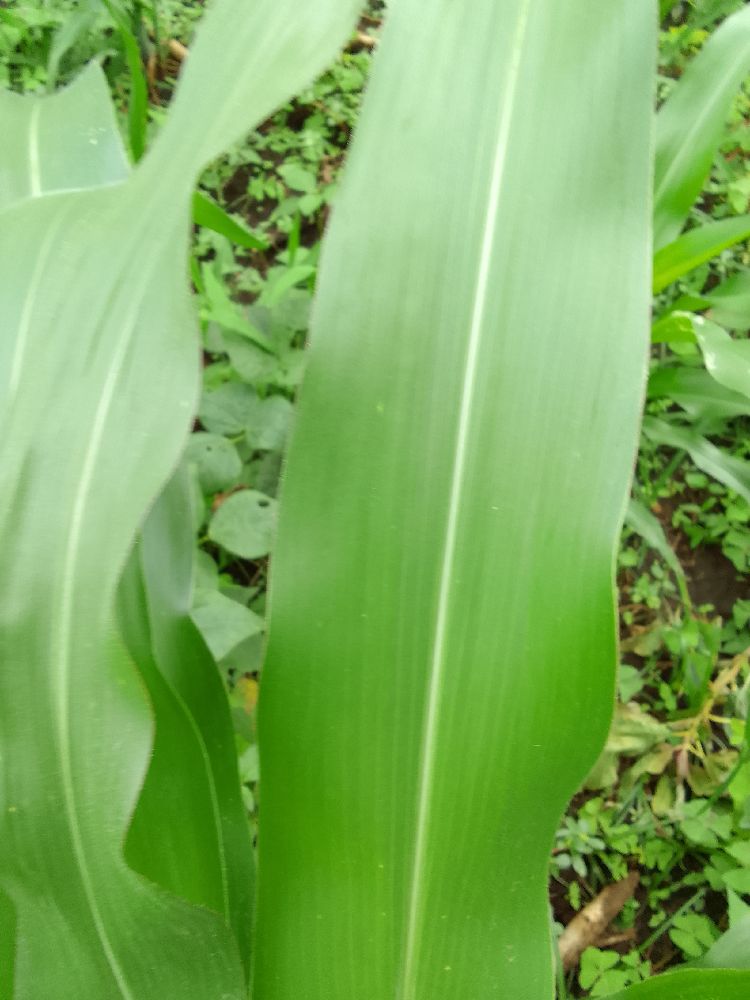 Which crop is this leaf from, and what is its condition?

maize, healthy
